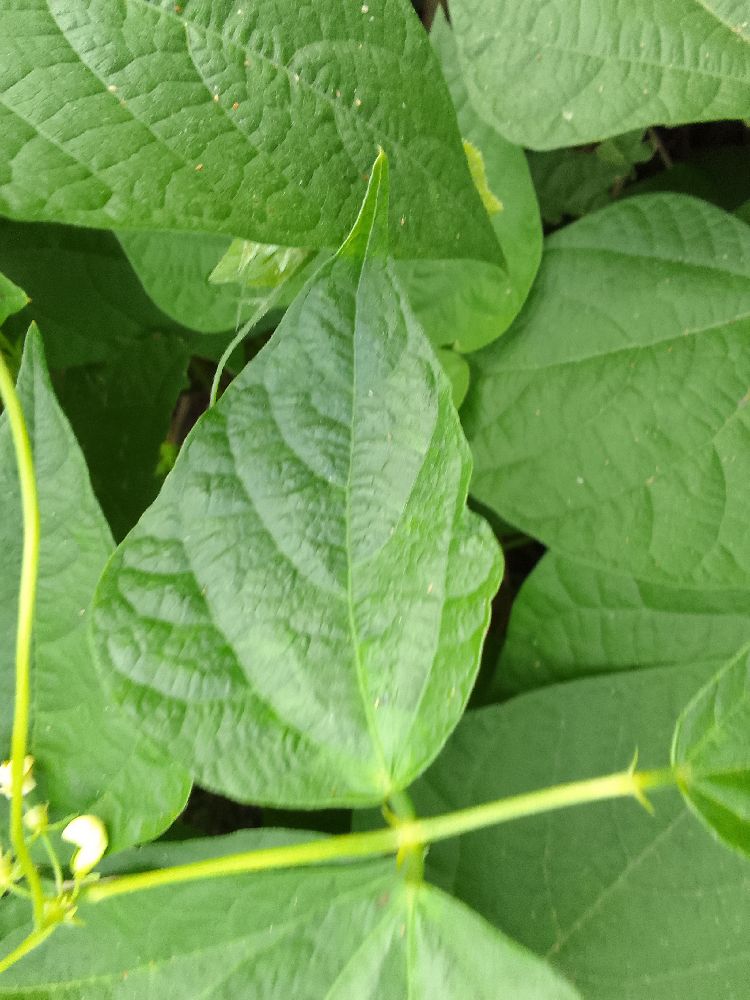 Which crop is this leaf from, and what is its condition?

common bean, healthy
